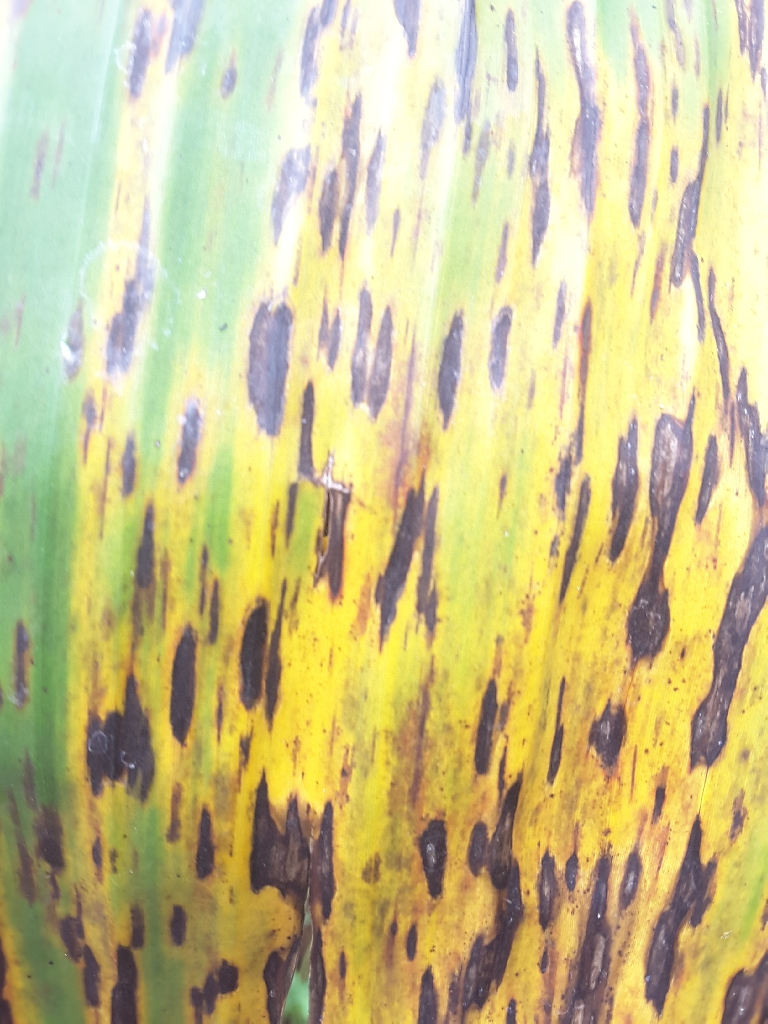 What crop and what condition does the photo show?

banana, black sigatoka
